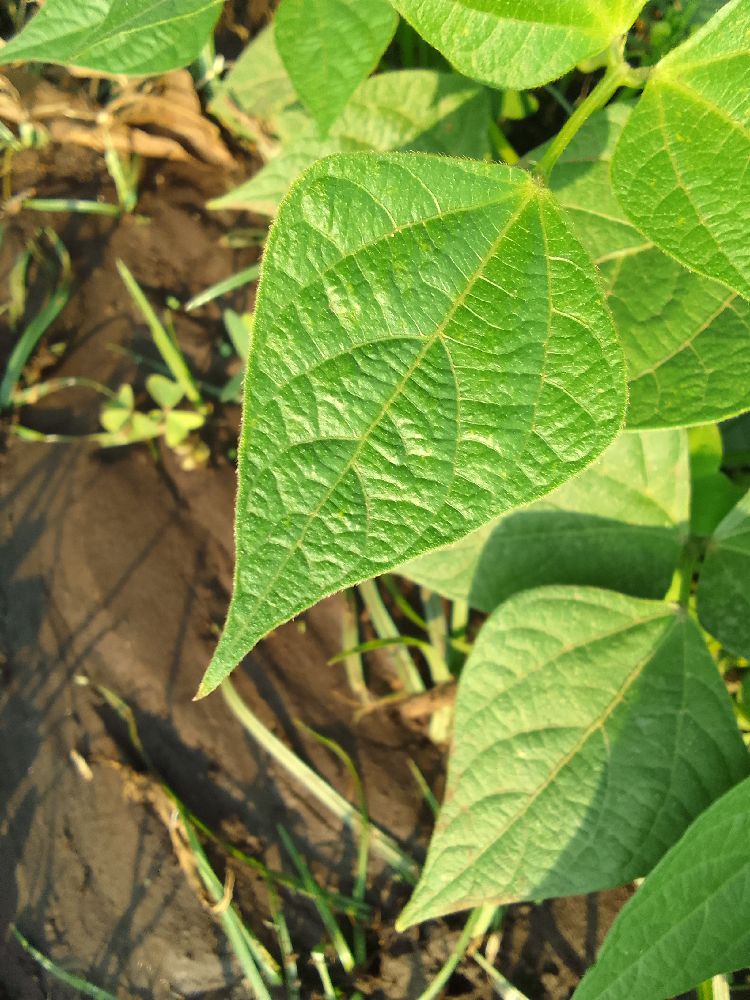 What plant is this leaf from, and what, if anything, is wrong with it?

common bean, healthy
